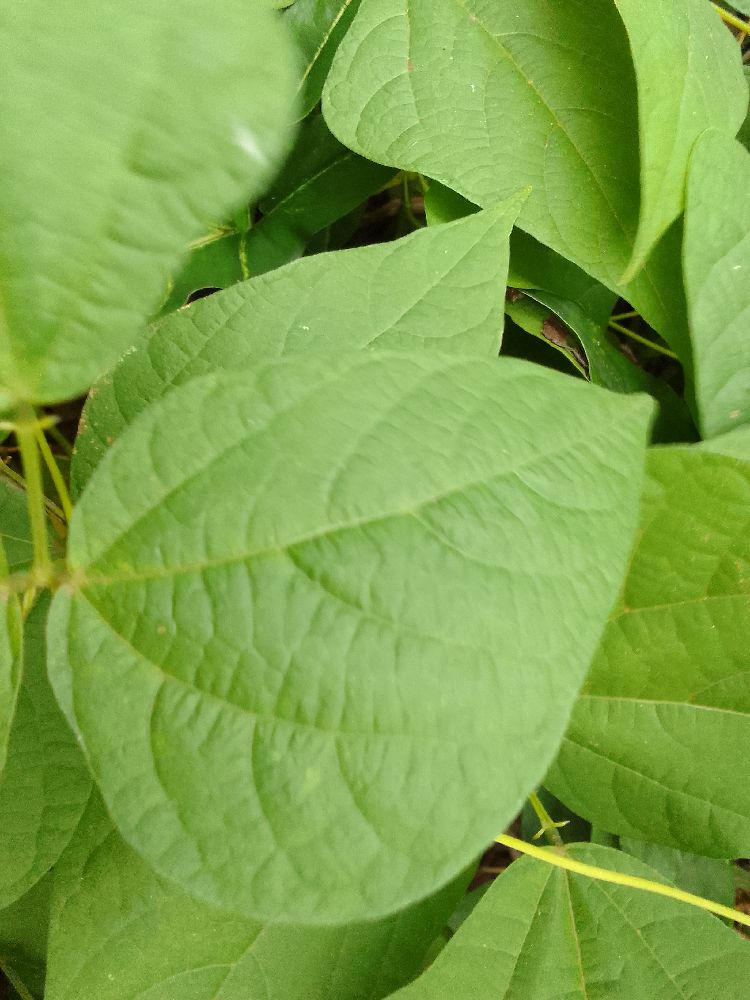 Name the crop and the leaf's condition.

common bean, healthy
